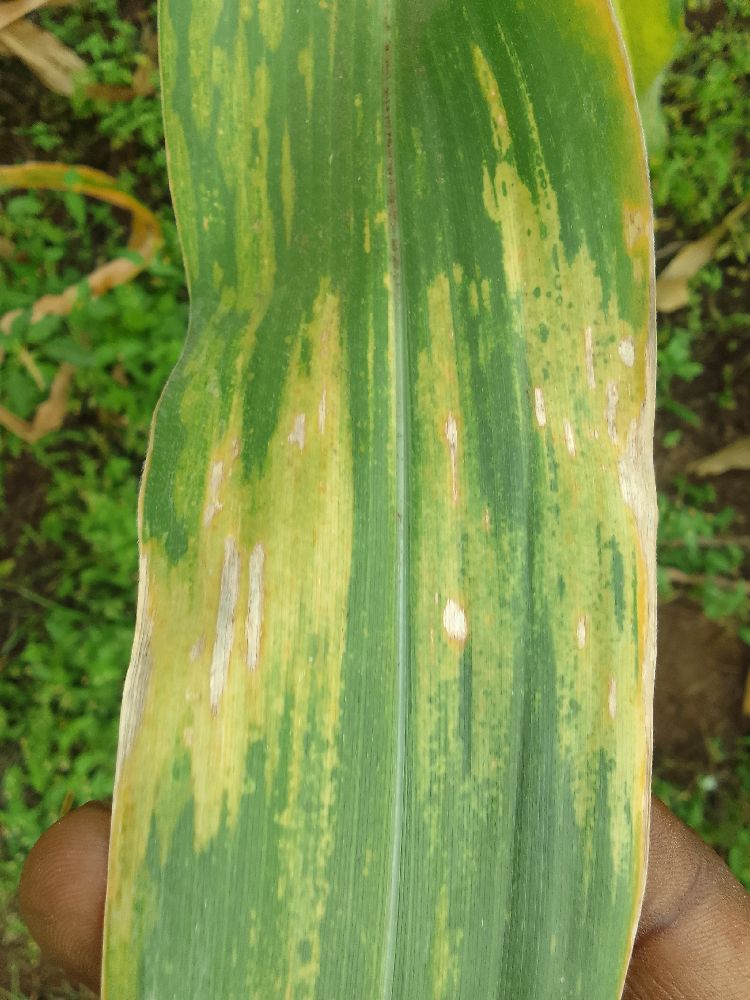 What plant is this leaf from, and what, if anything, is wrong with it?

maize, maize lethal necrosis
